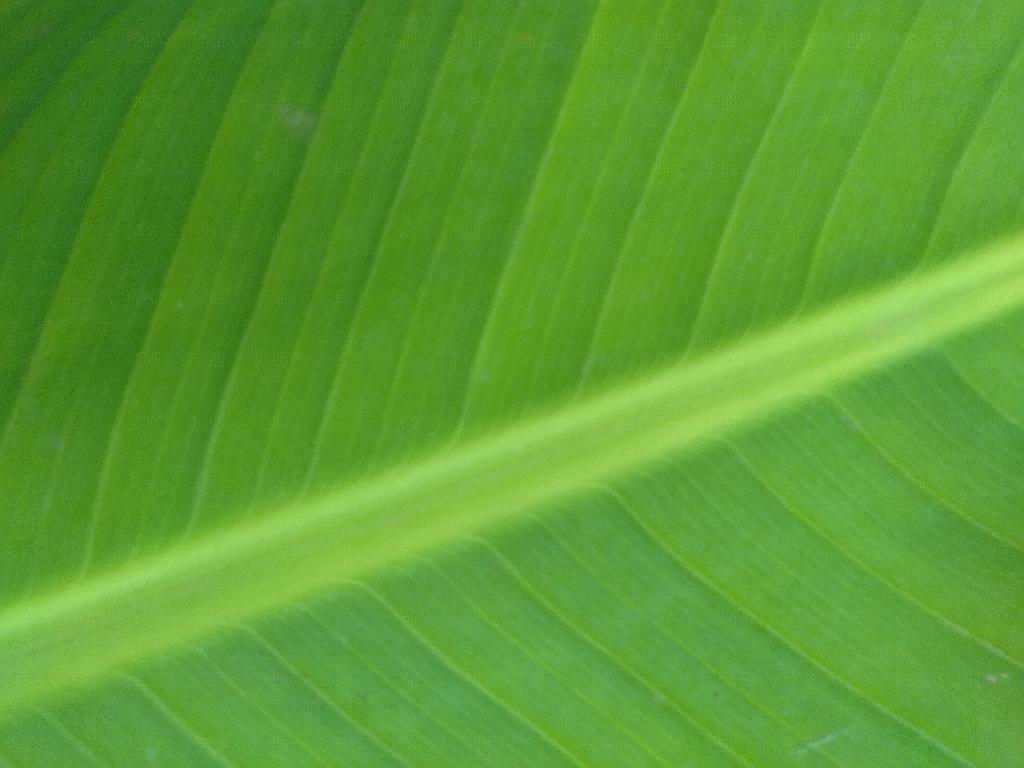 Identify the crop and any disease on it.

banana, healthy
